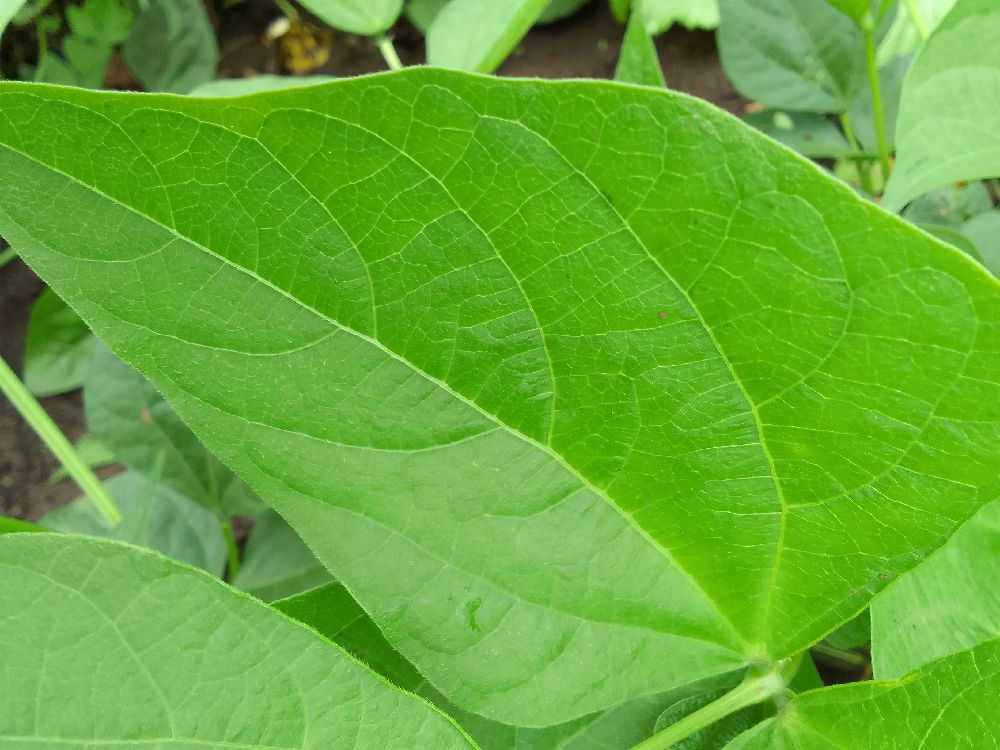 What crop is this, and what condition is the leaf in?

common bean, healthy
